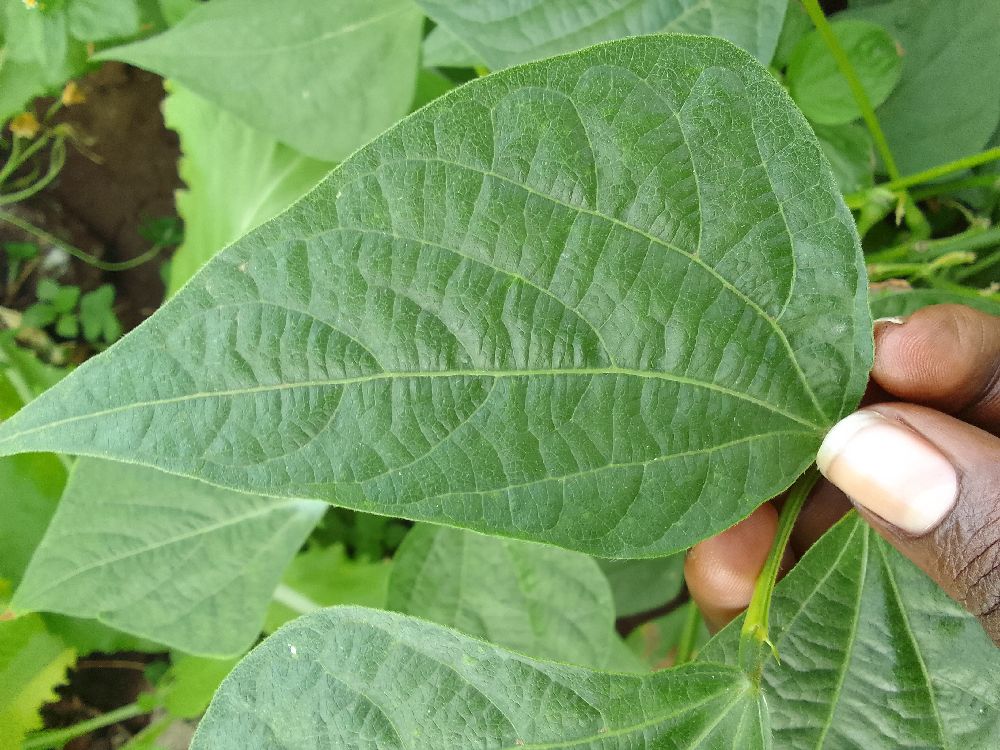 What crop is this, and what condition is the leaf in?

maize, maize lethal necrosis
